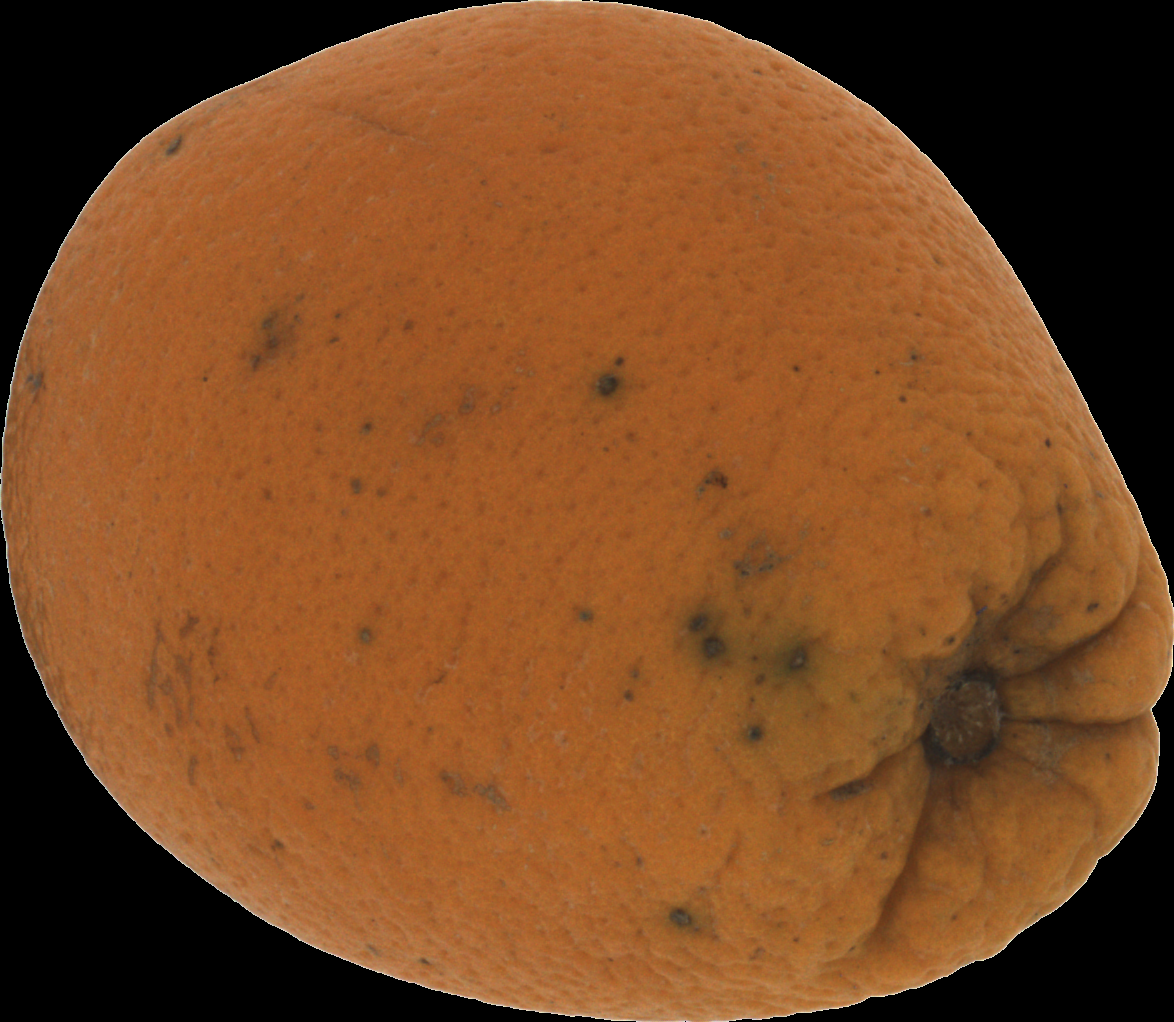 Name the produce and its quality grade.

orange, bad
